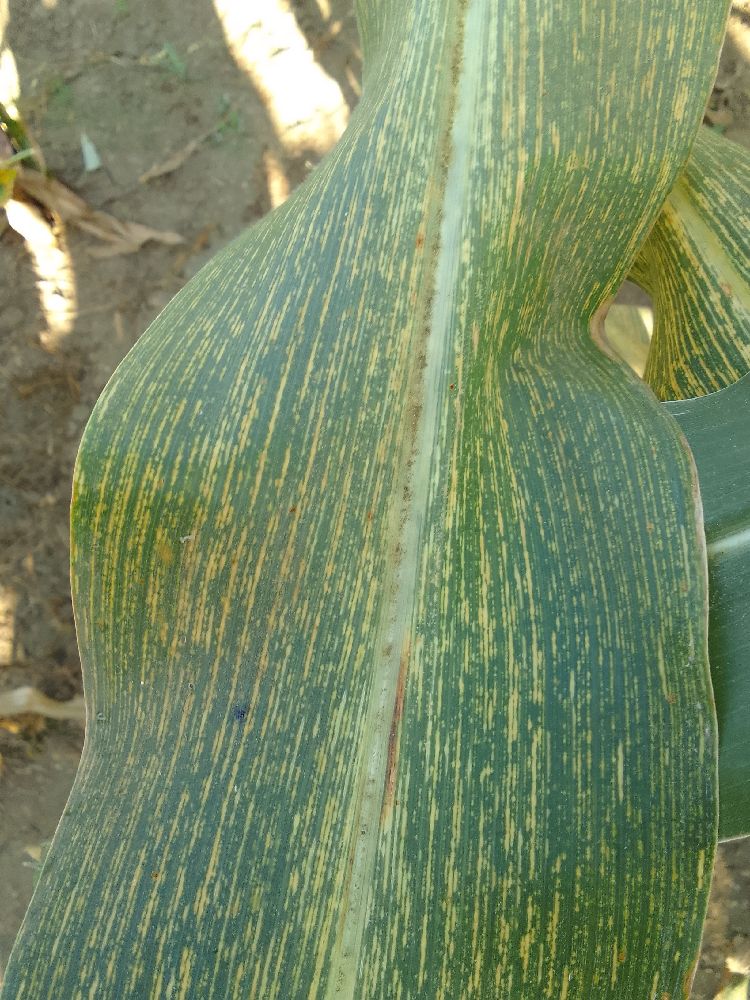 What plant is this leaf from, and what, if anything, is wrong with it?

maize, maize streak virus
